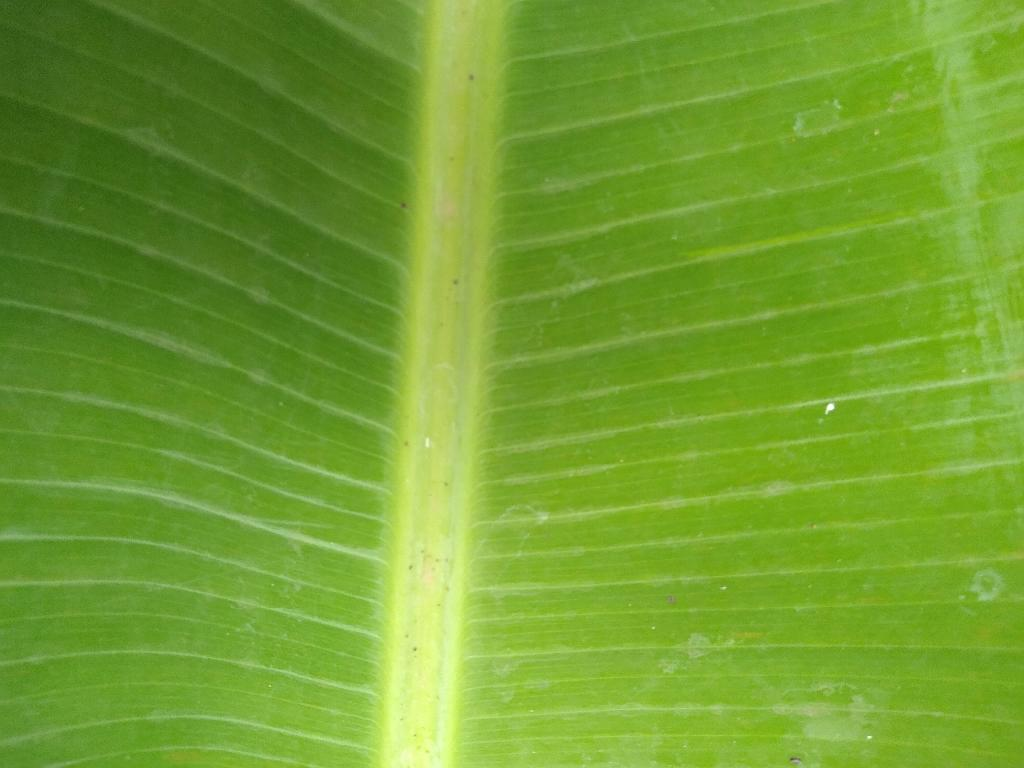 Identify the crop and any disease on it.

banana, healthy
